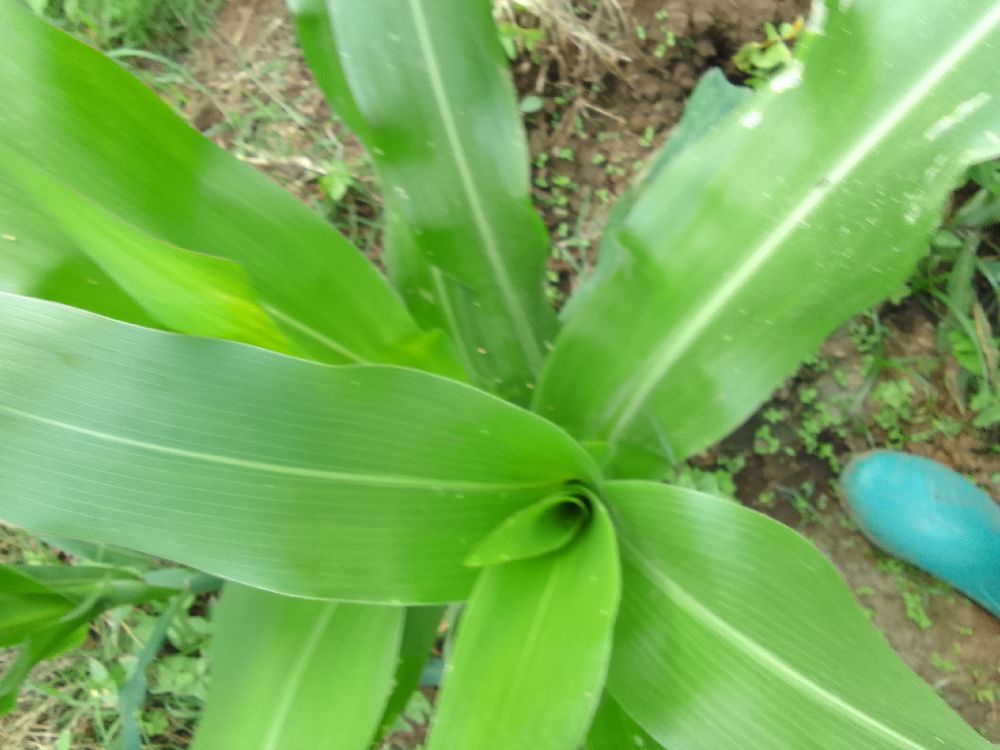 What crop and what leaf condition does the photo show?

maize, healthy
